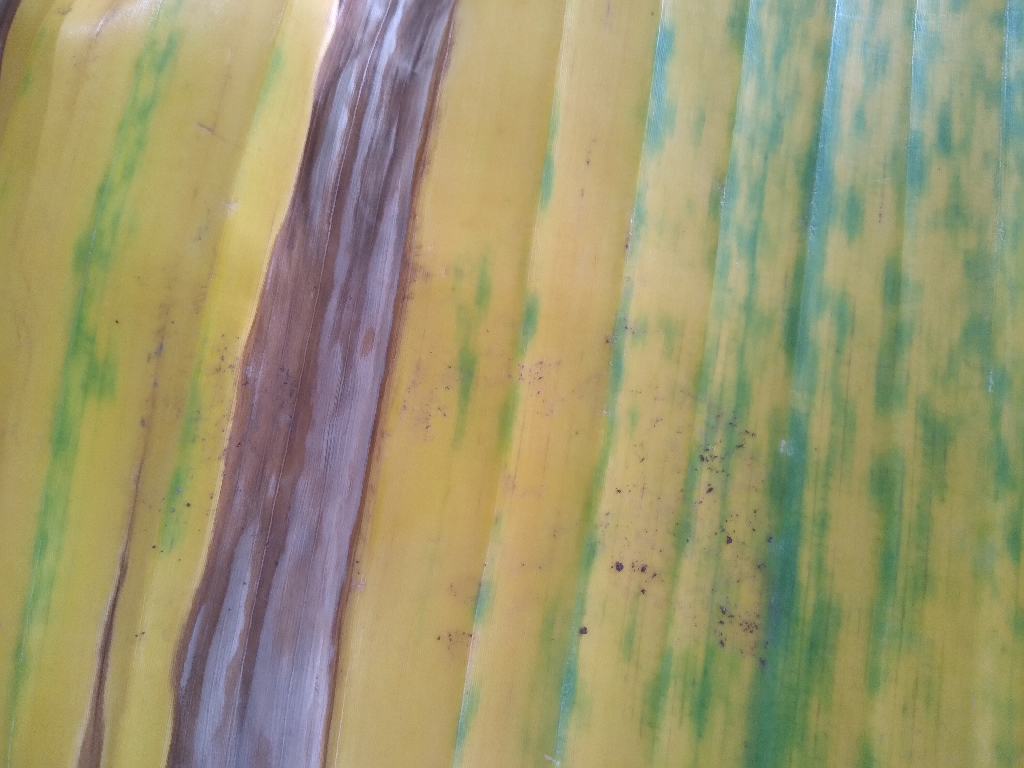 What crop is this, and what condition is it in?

banana, fusarium wilt race 1
